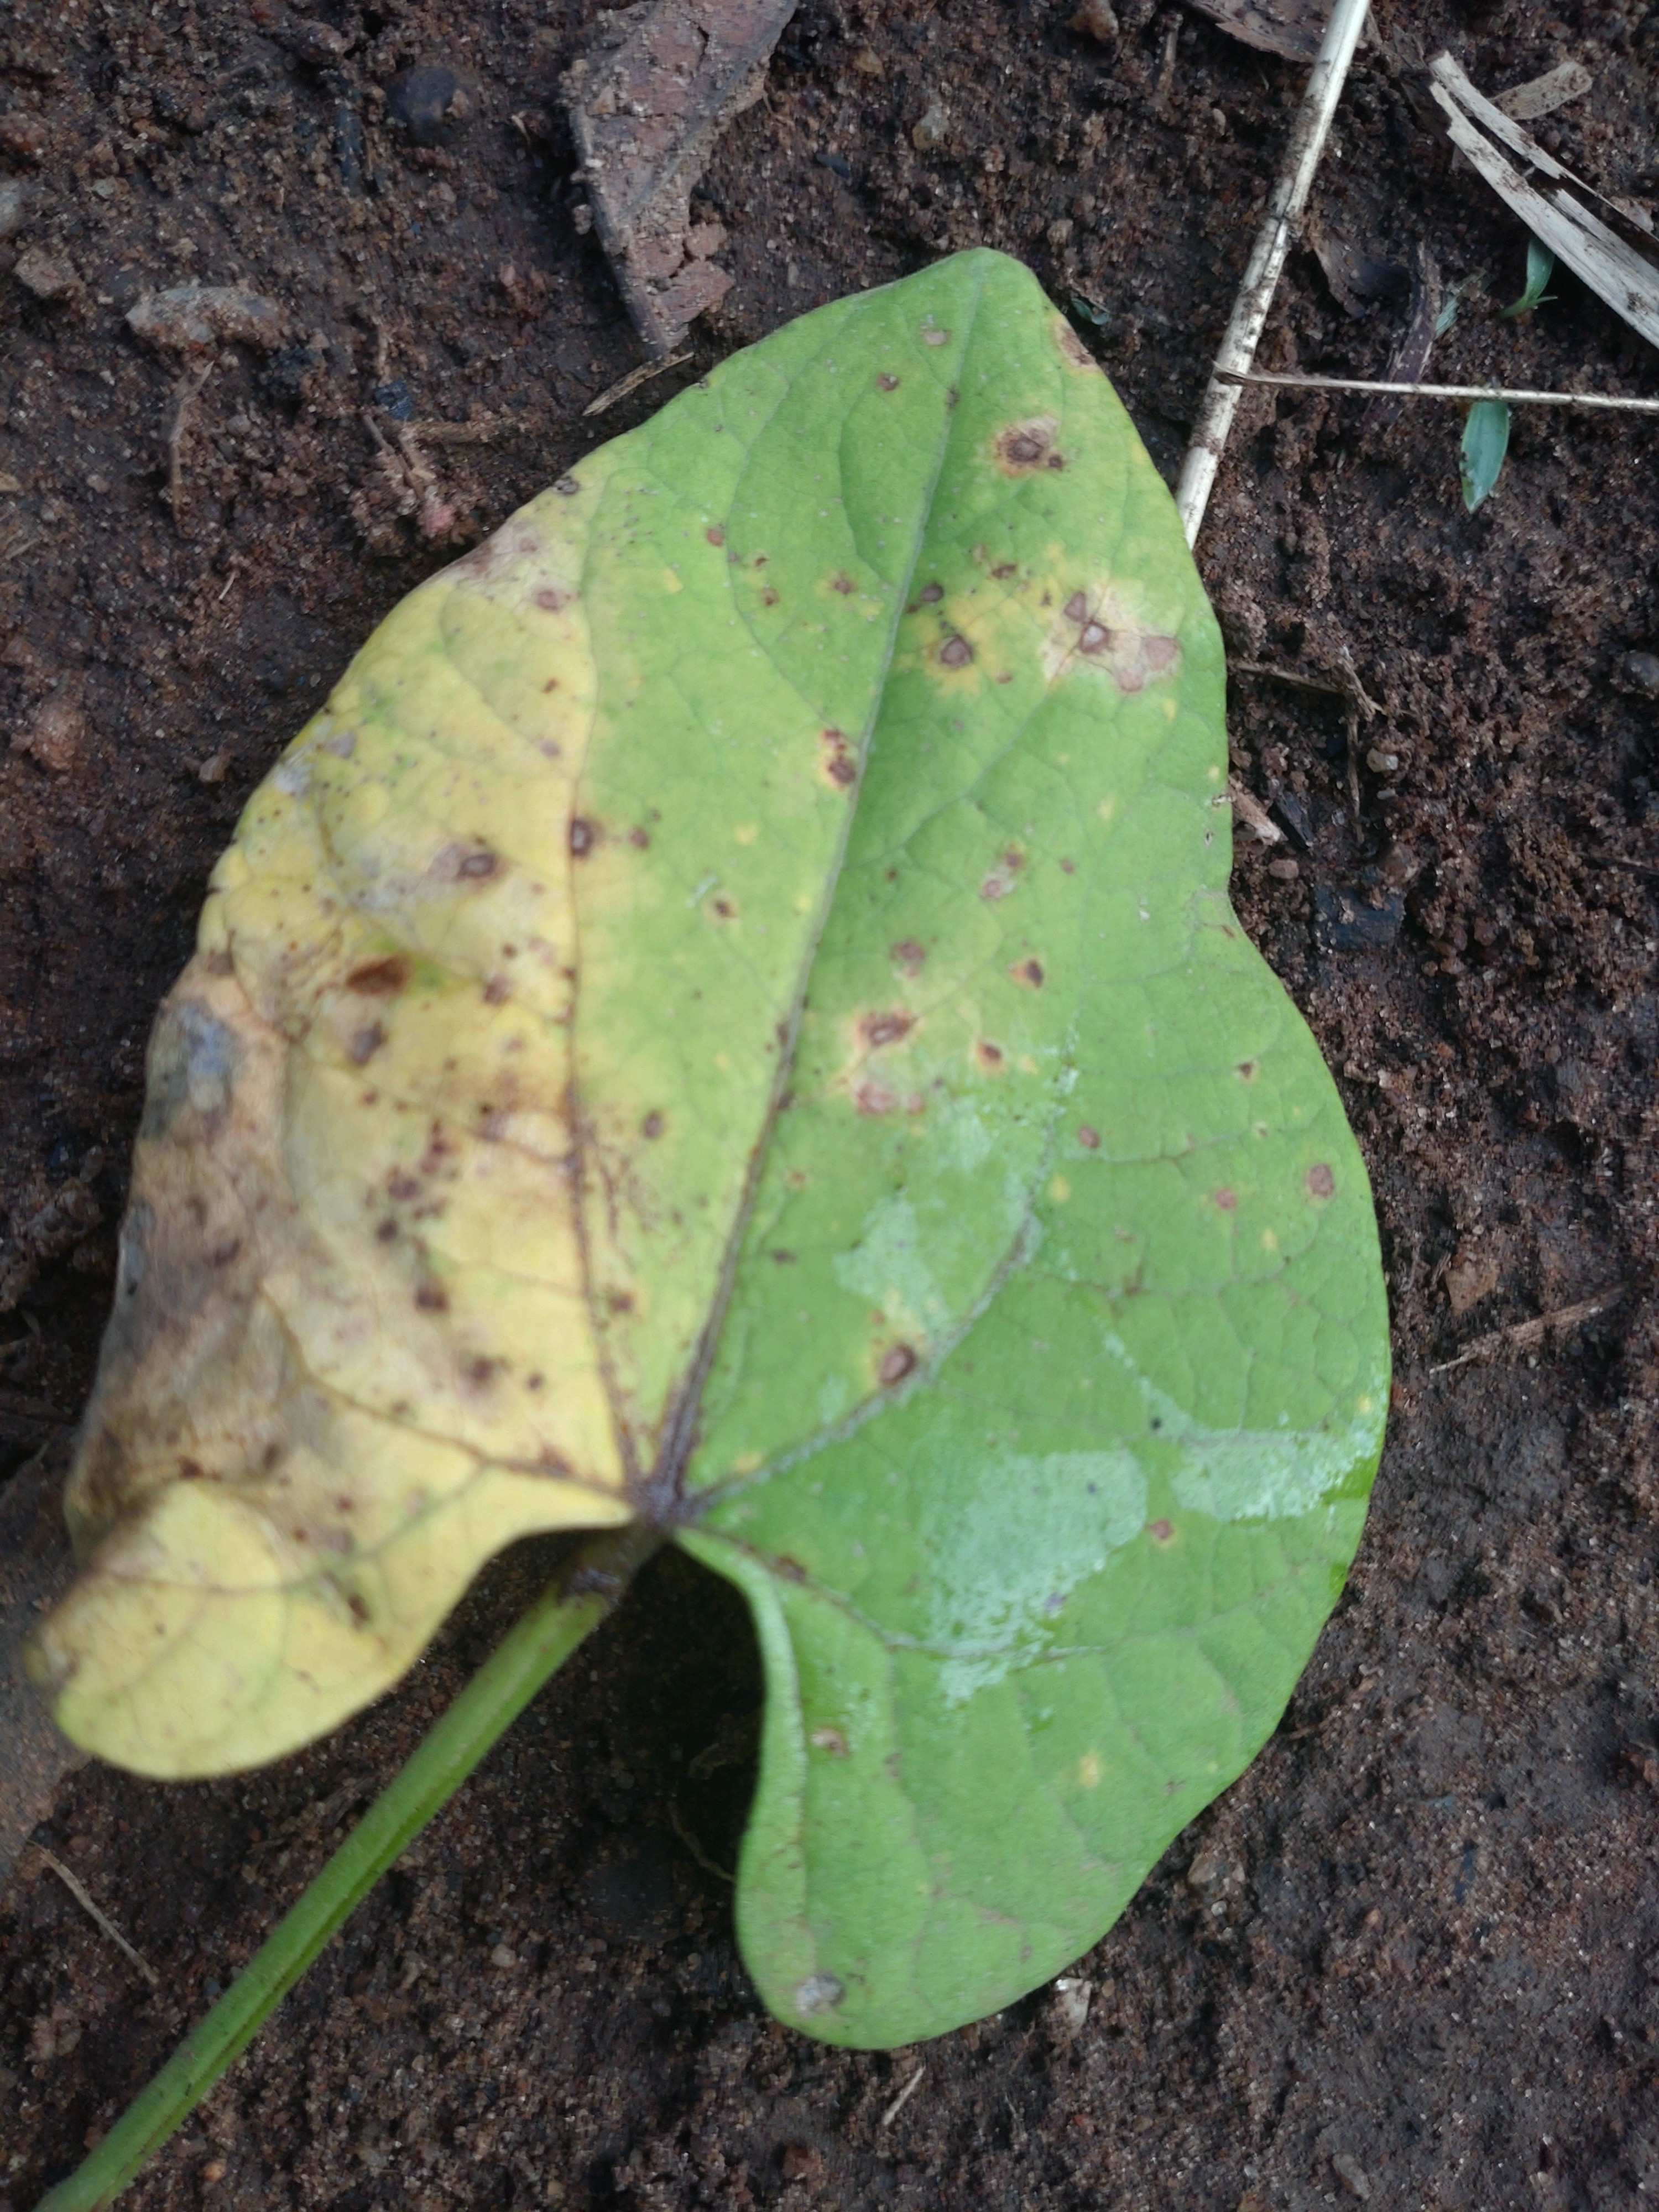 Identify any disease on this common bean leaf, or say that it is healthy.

rust
